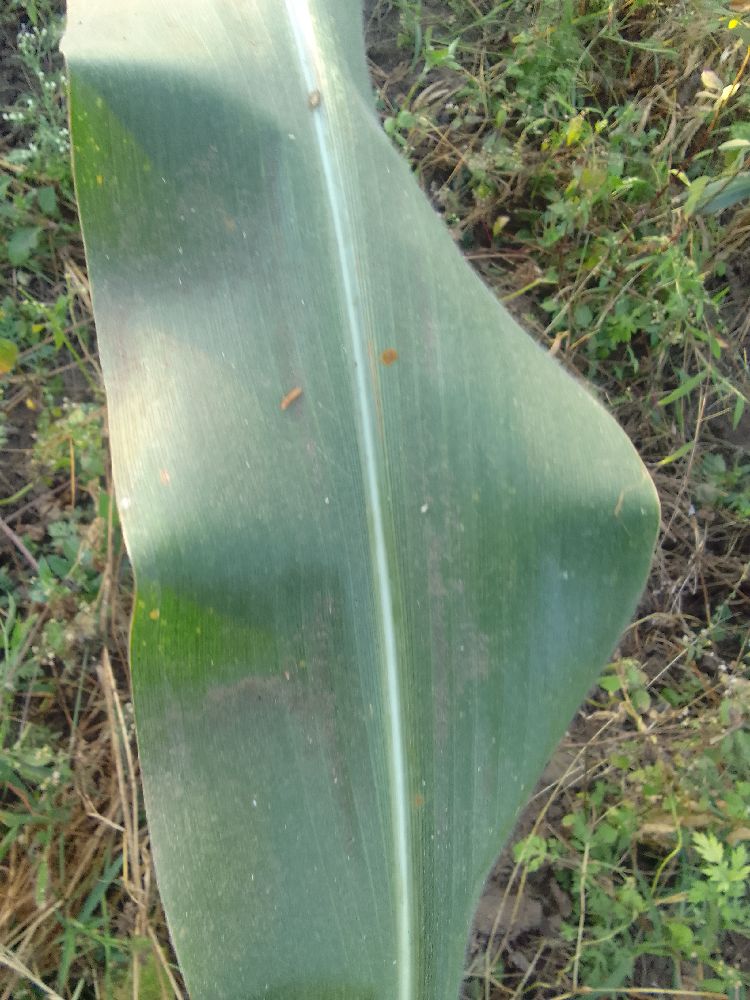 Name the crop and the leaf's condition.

maize, healthy
